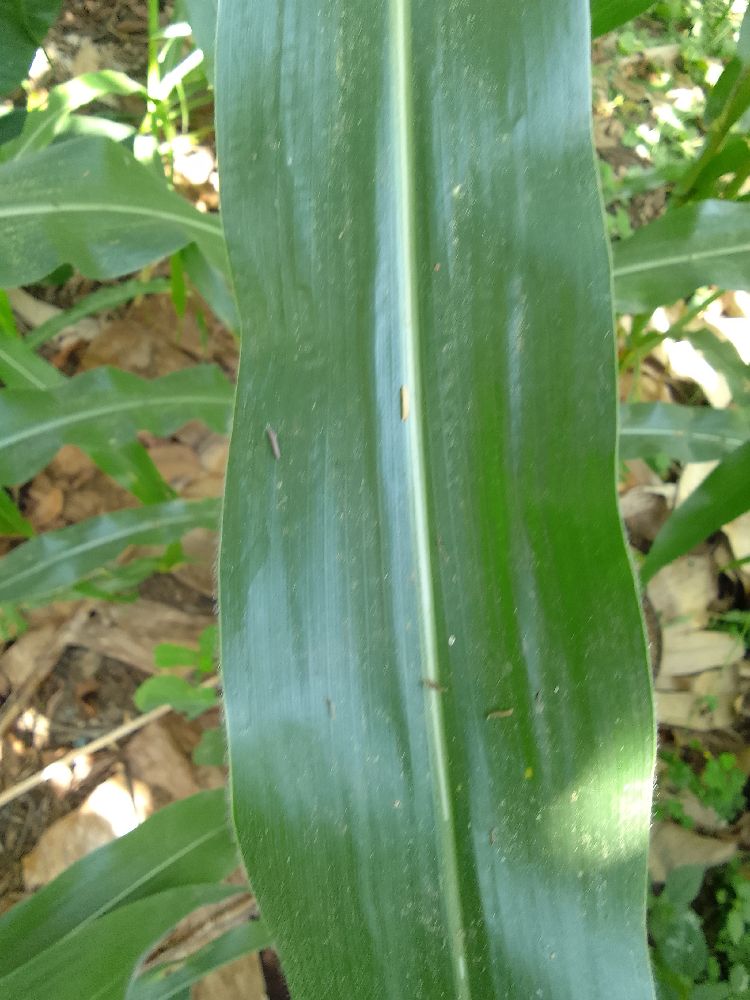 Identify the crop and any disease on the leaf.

maize, healthy
